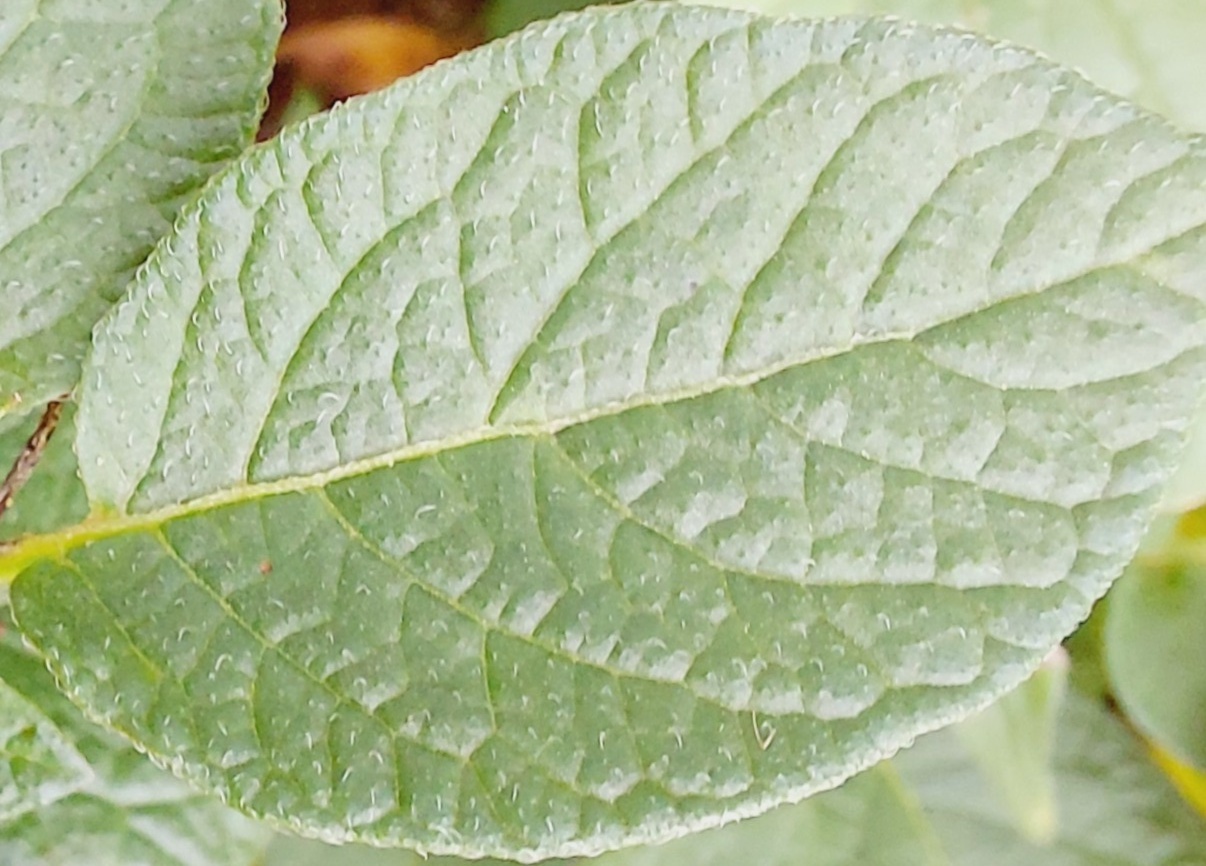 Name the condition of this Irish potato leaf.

healthy
